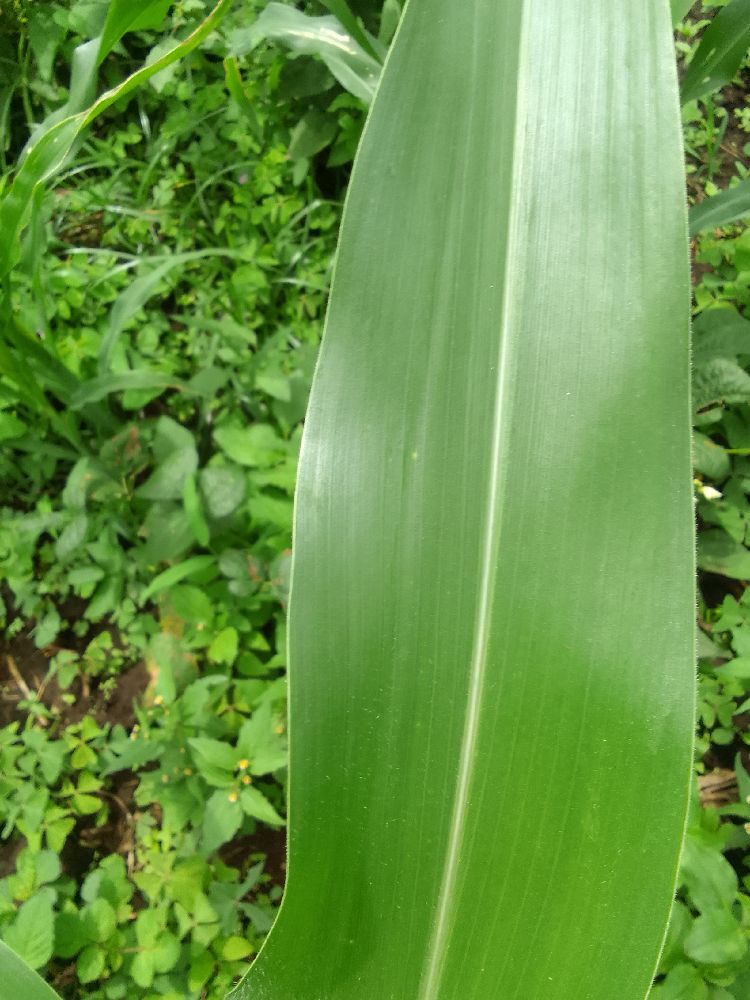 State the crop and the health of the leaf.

maize, healthy
